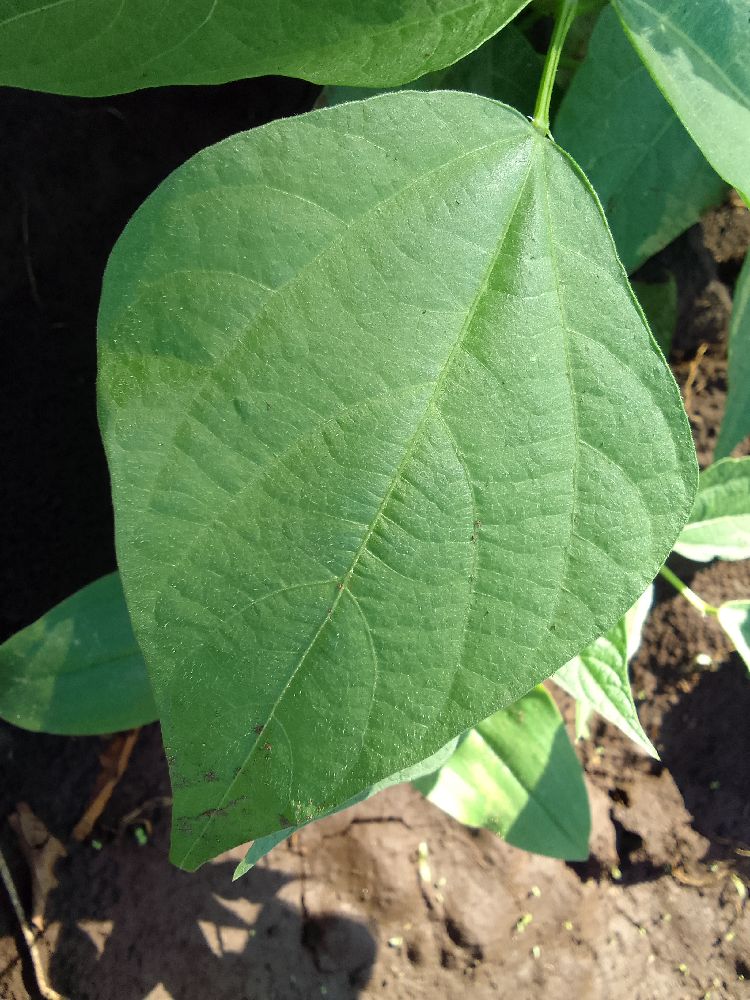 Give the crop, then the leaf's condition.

common bean, healthy
